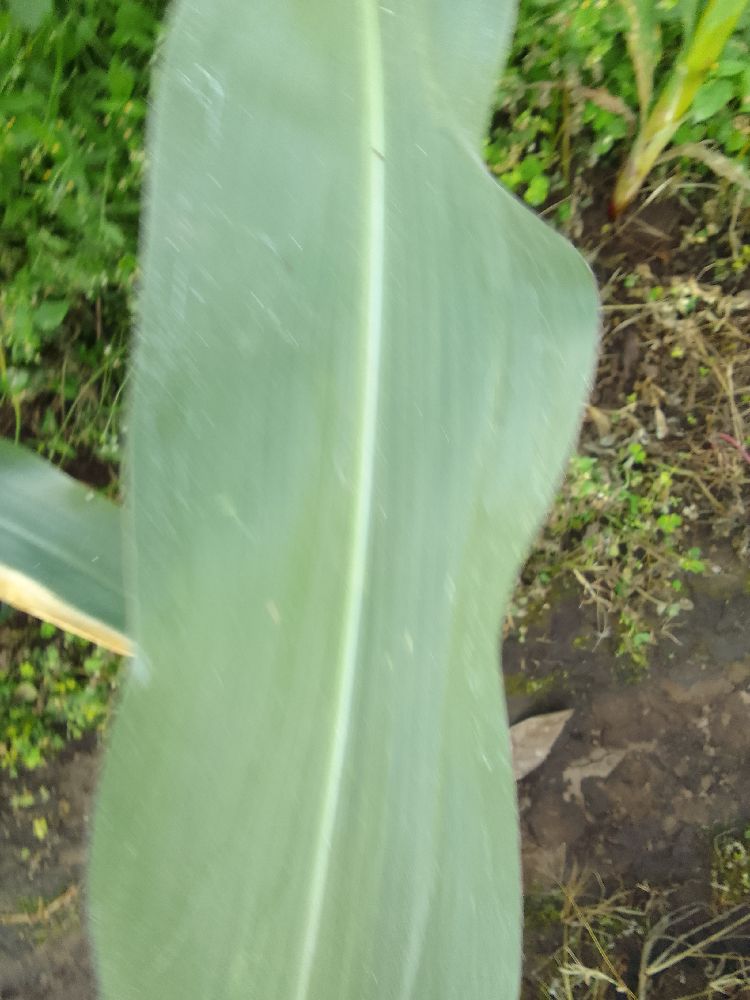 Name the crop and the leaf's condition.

maize, healthy
